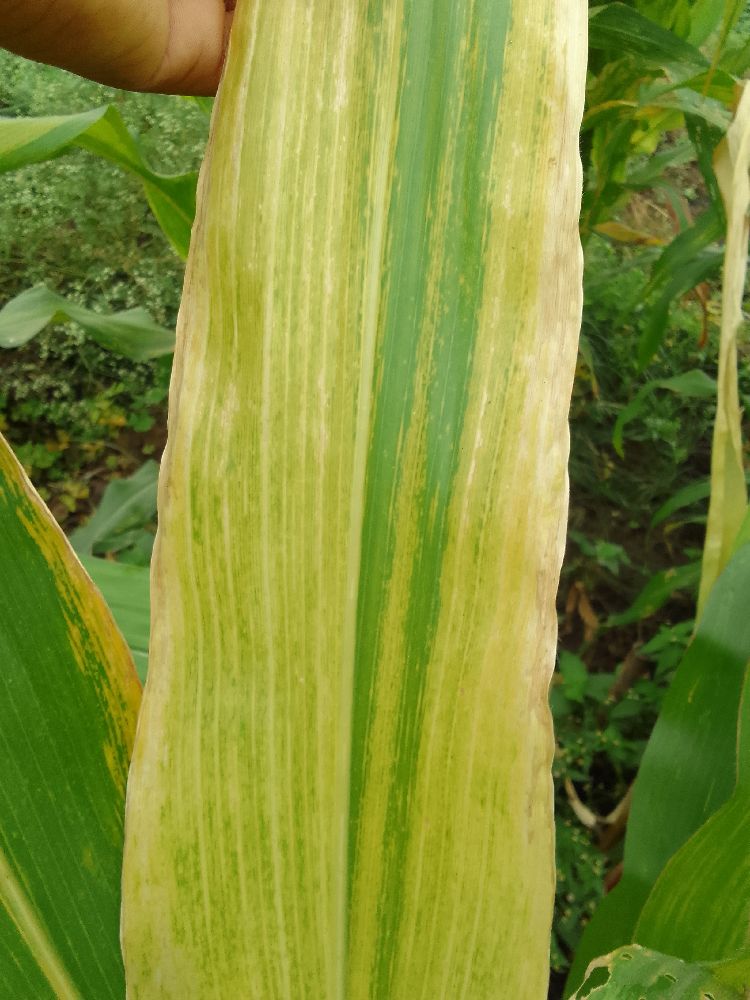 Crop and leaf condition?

maize, maize lethal necrosis
